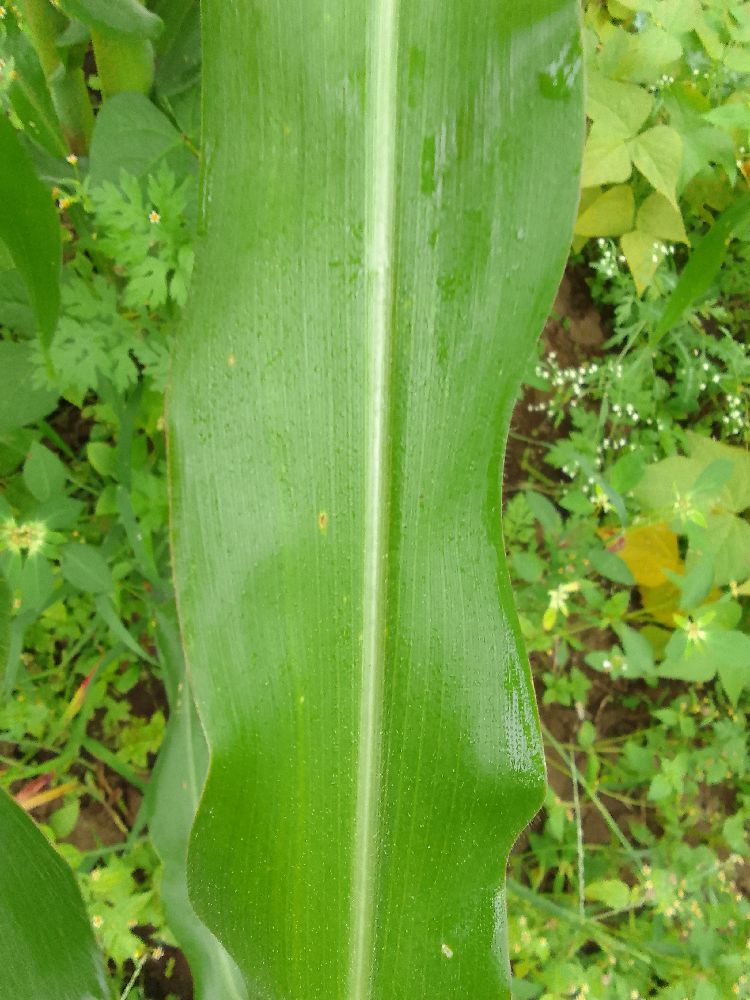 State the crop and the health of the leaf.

maize, healthy
